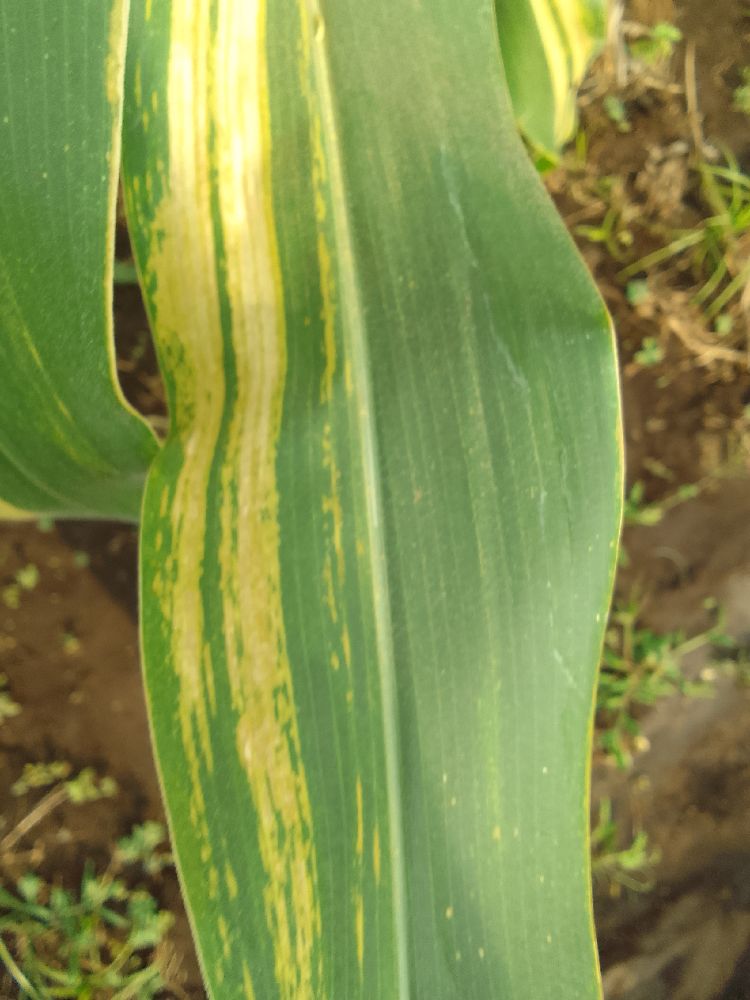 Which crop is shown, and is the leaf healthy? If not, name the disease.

maize, maize lethal necrosis
